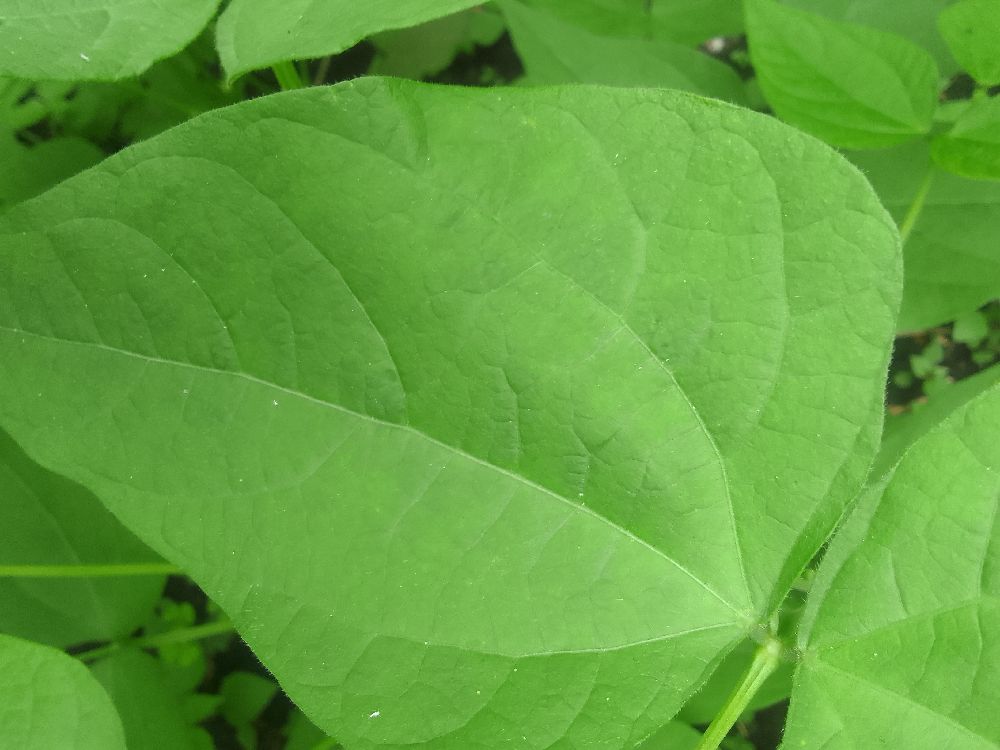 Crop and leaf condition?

common bean, healthy
